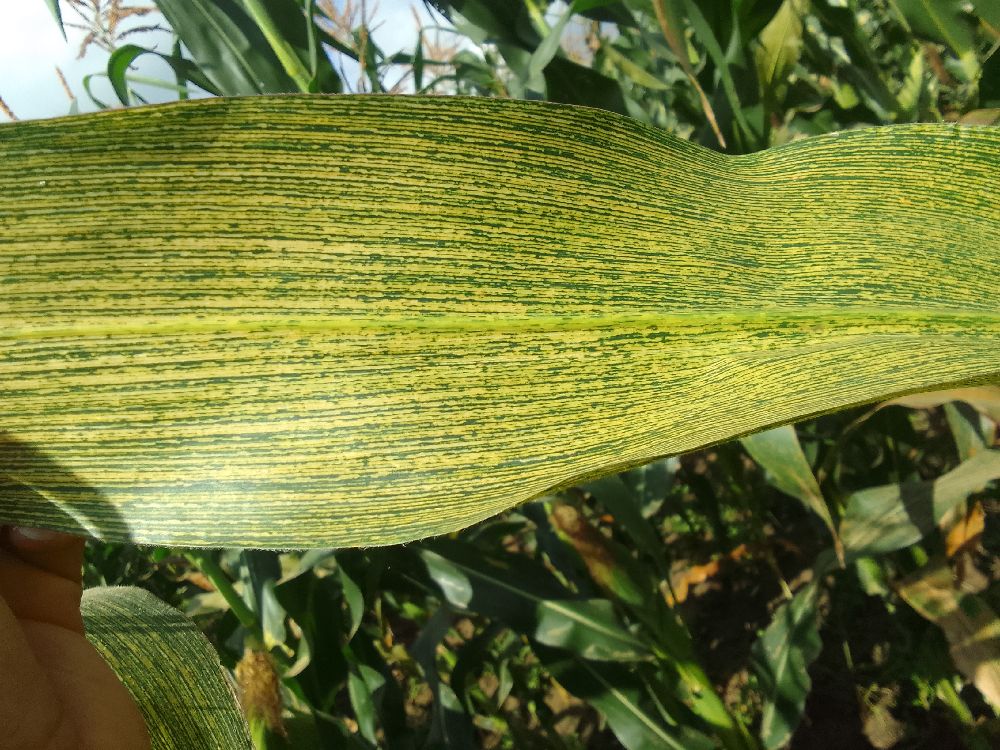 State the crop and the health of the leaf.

maize, maize streak virus
